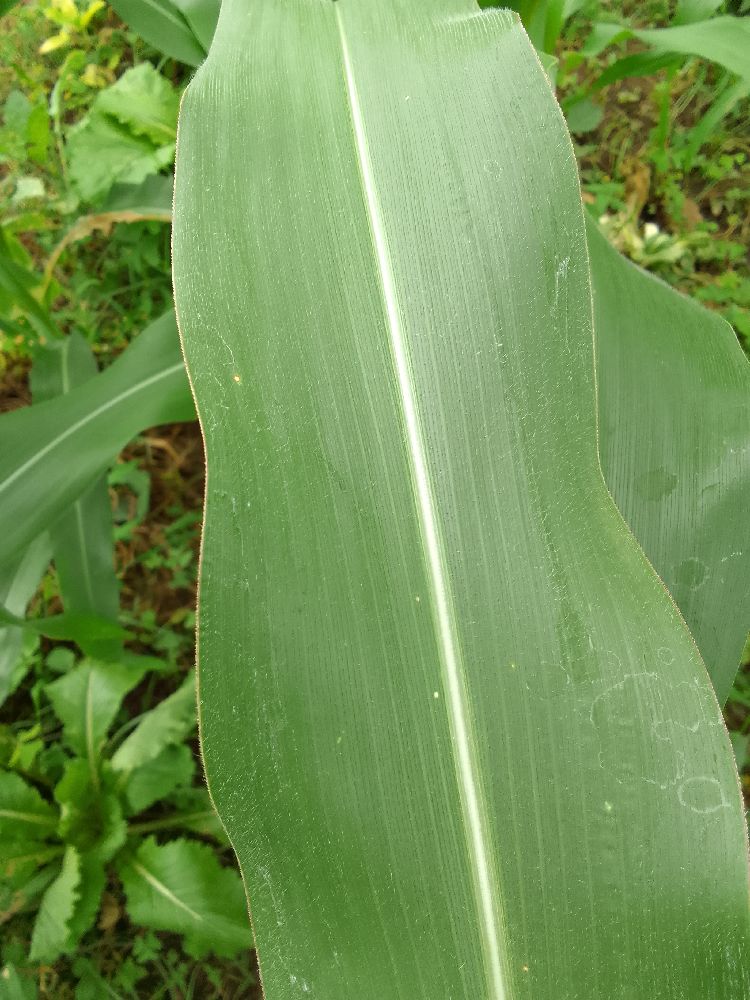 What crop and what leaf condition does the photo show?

maize, healthy
